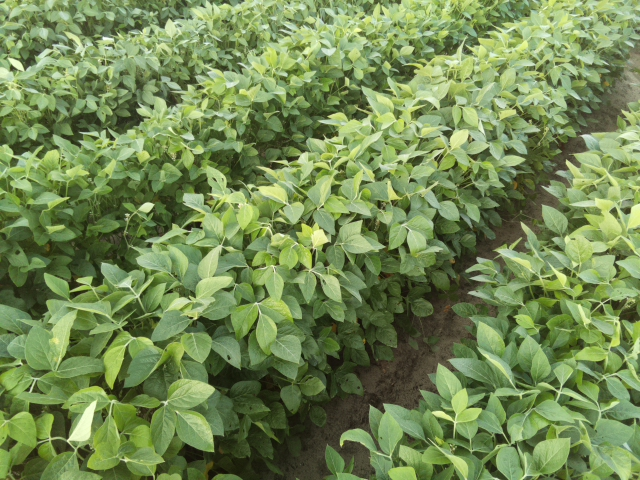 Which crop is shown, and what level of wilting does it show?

soybean, leaves with no wilting
